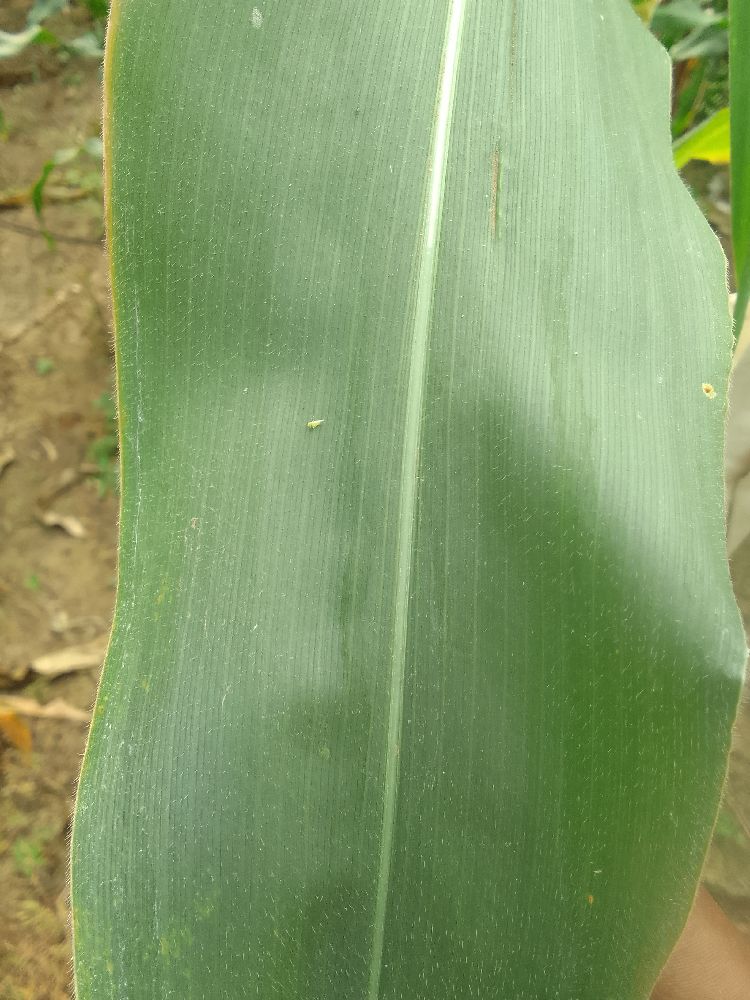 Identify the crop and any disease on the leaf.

maize, healthy
